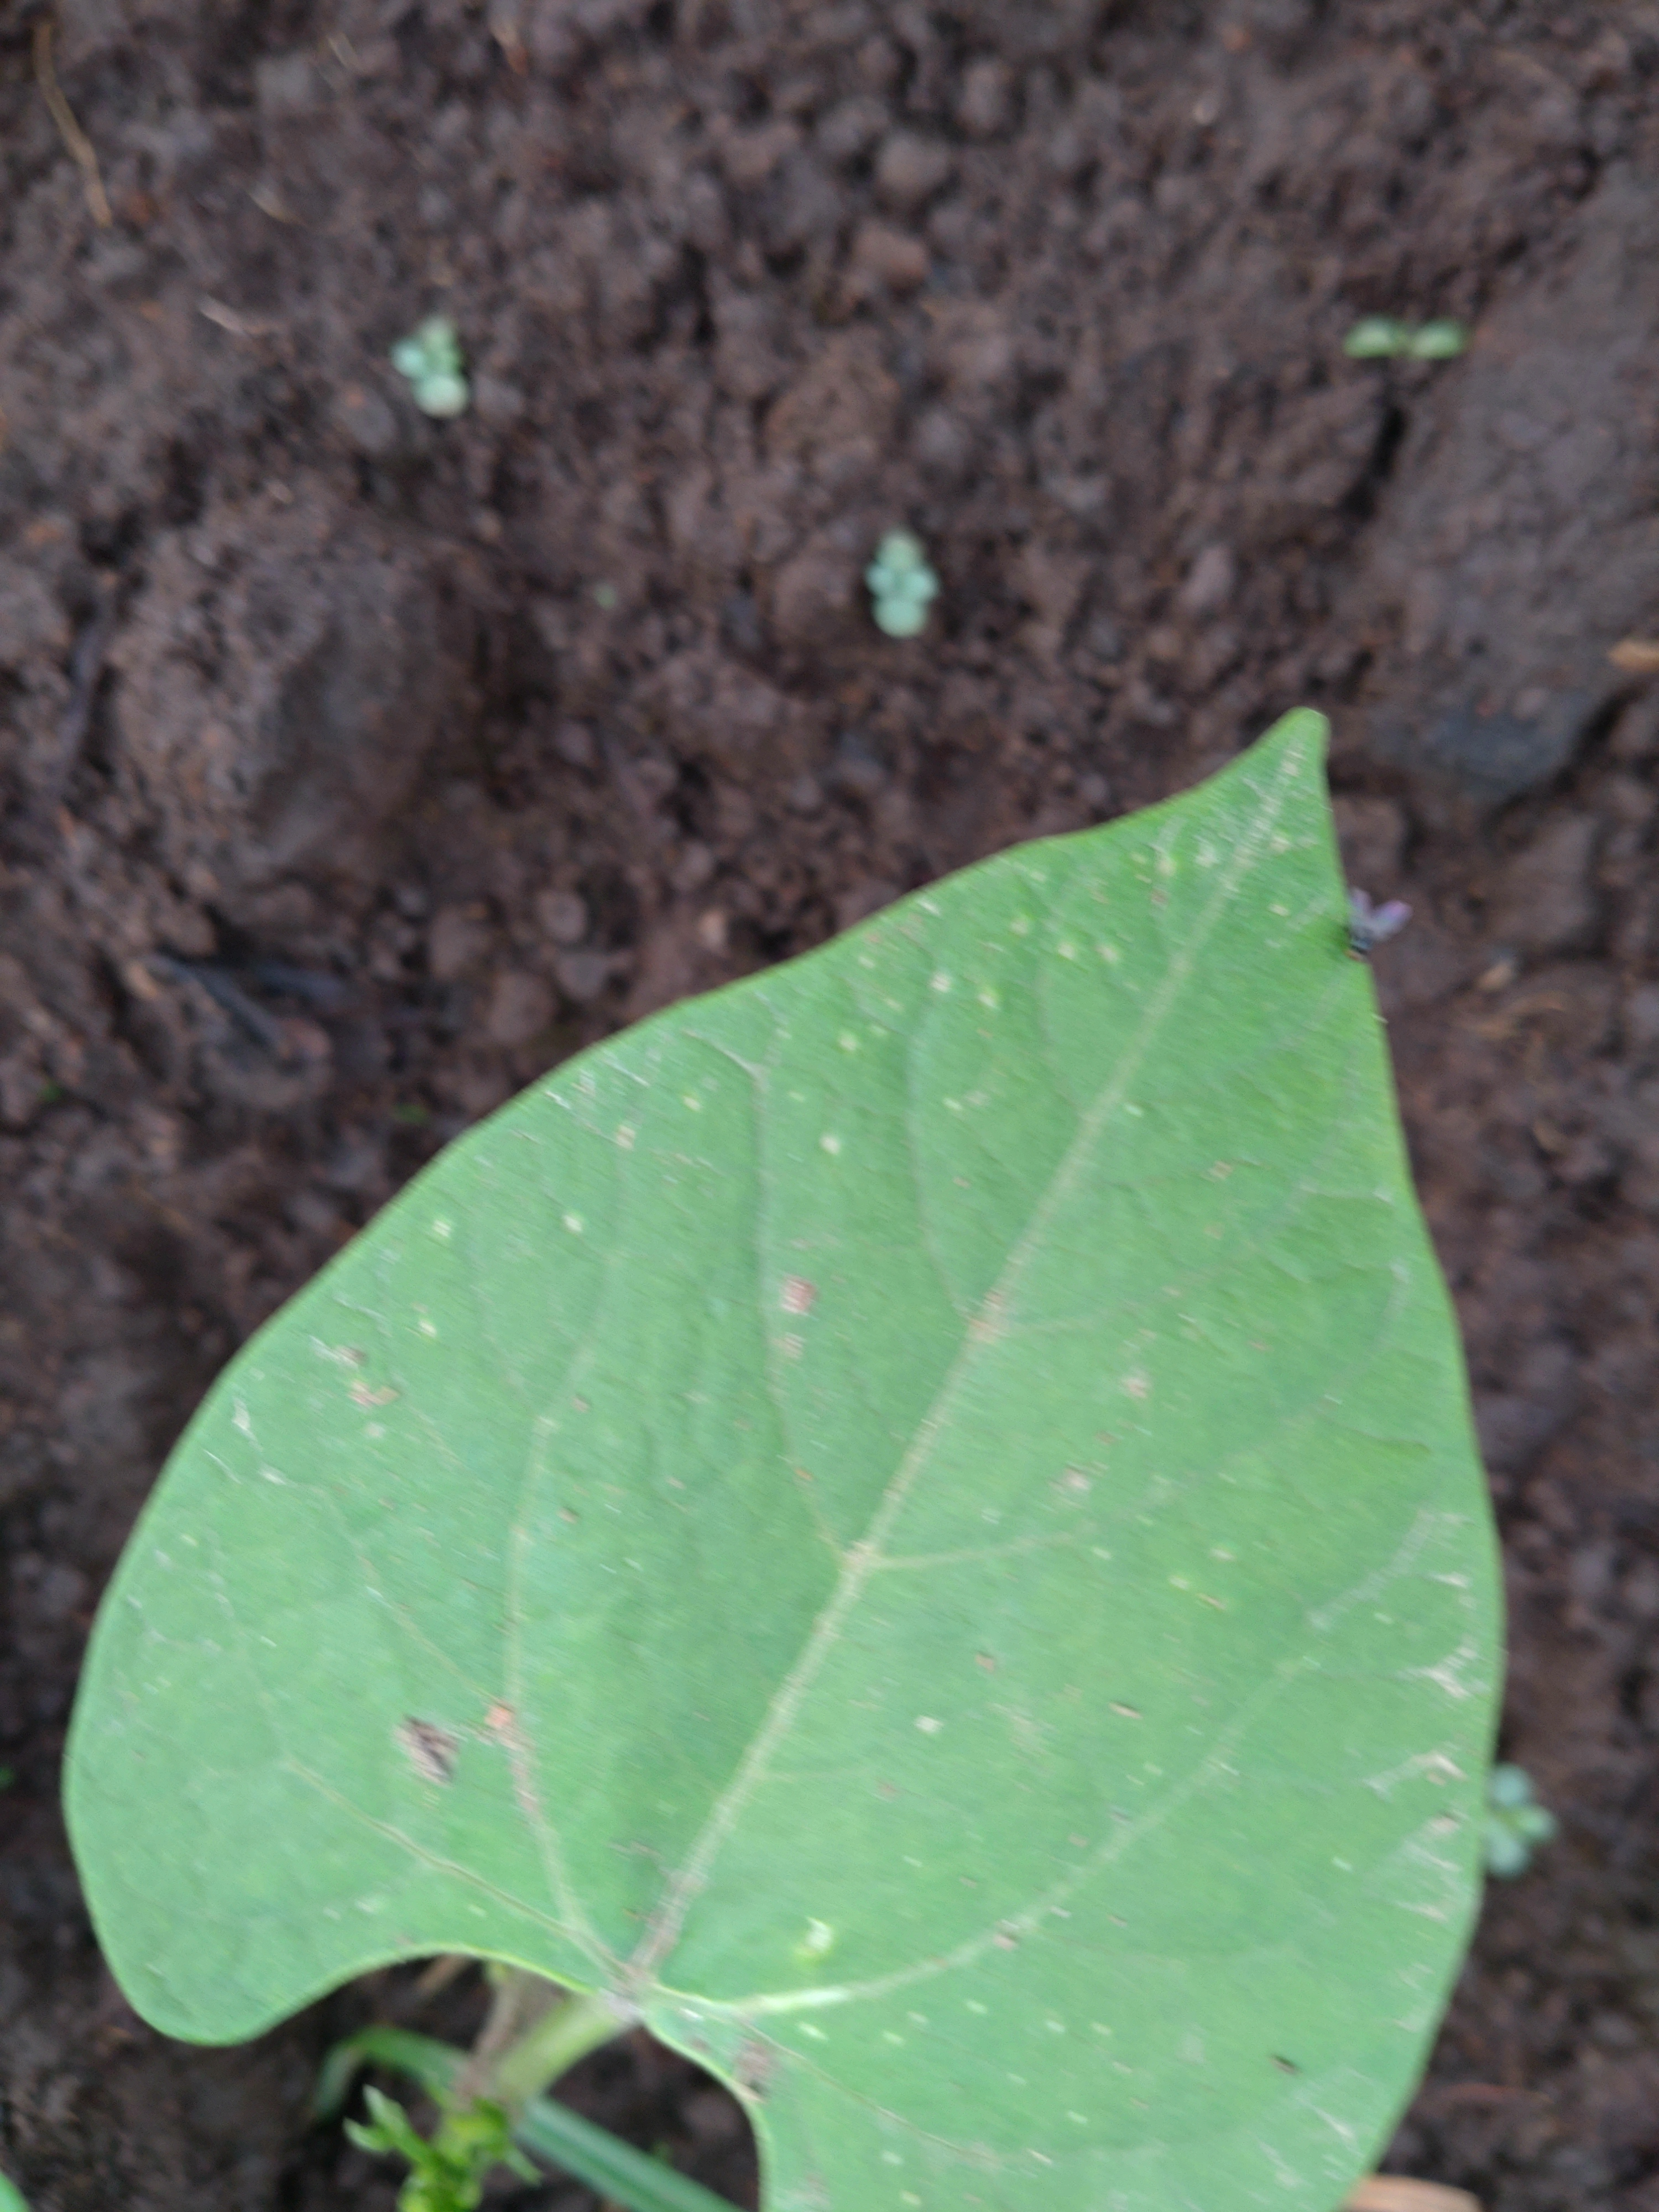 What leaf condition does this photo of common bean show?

healthy
